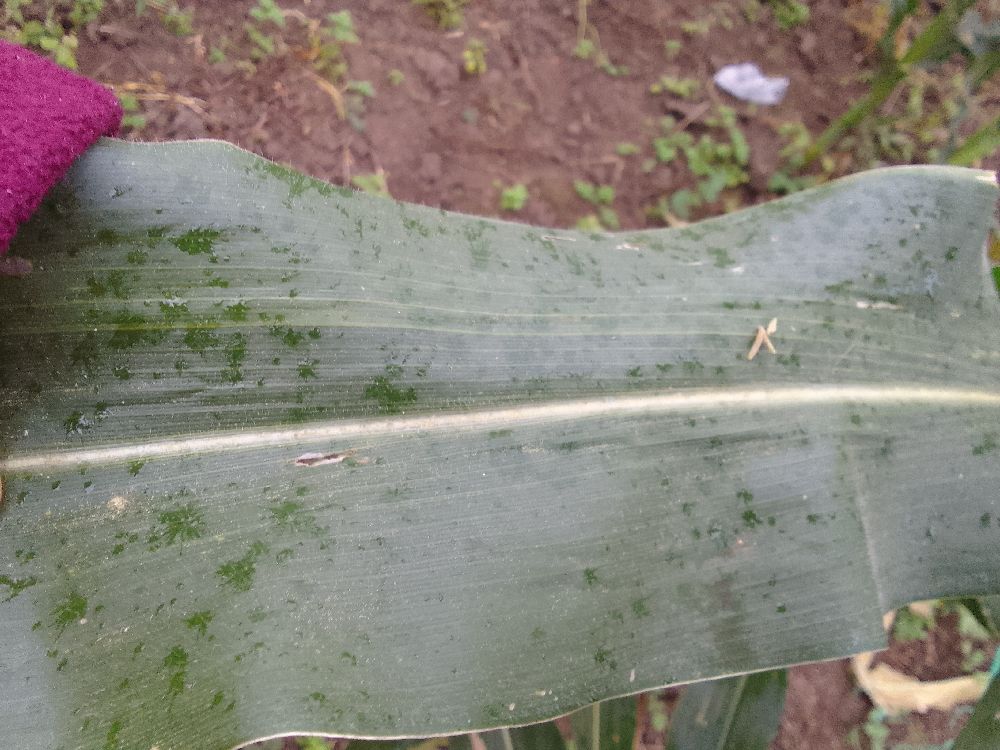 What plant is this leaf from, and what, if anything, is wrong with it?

maize, healthy
